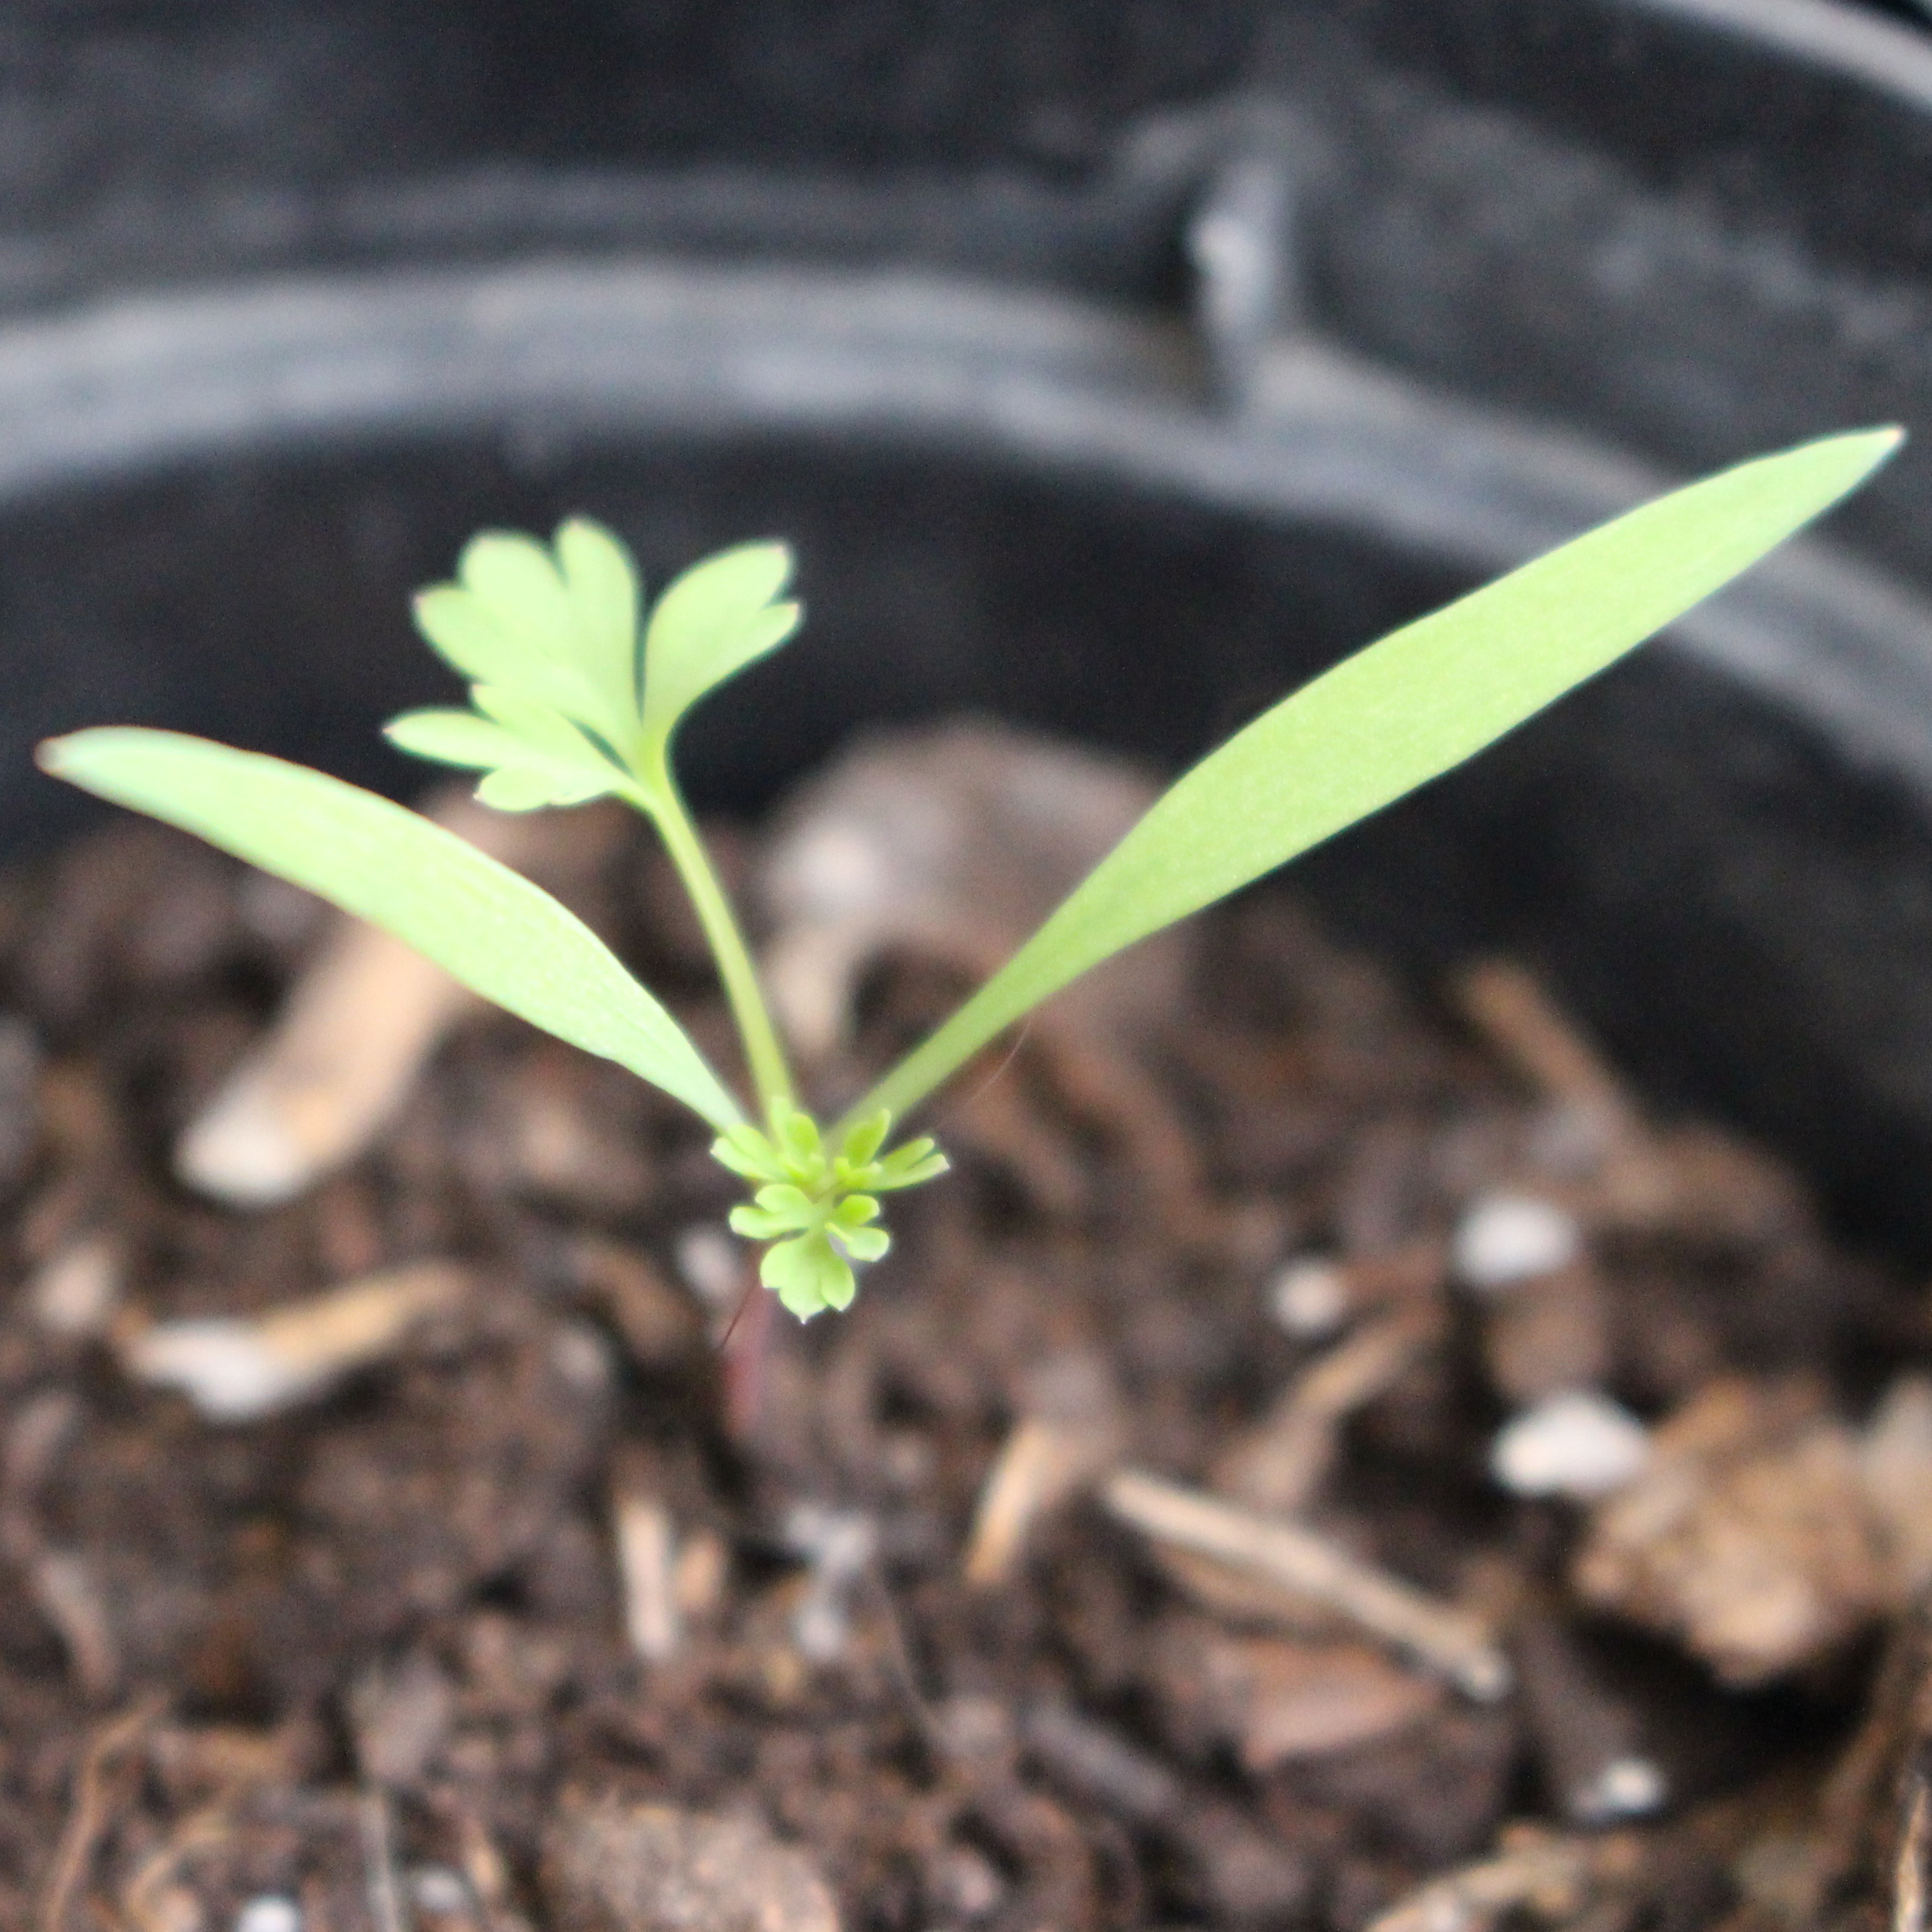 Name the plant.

Fumaria officinalis
